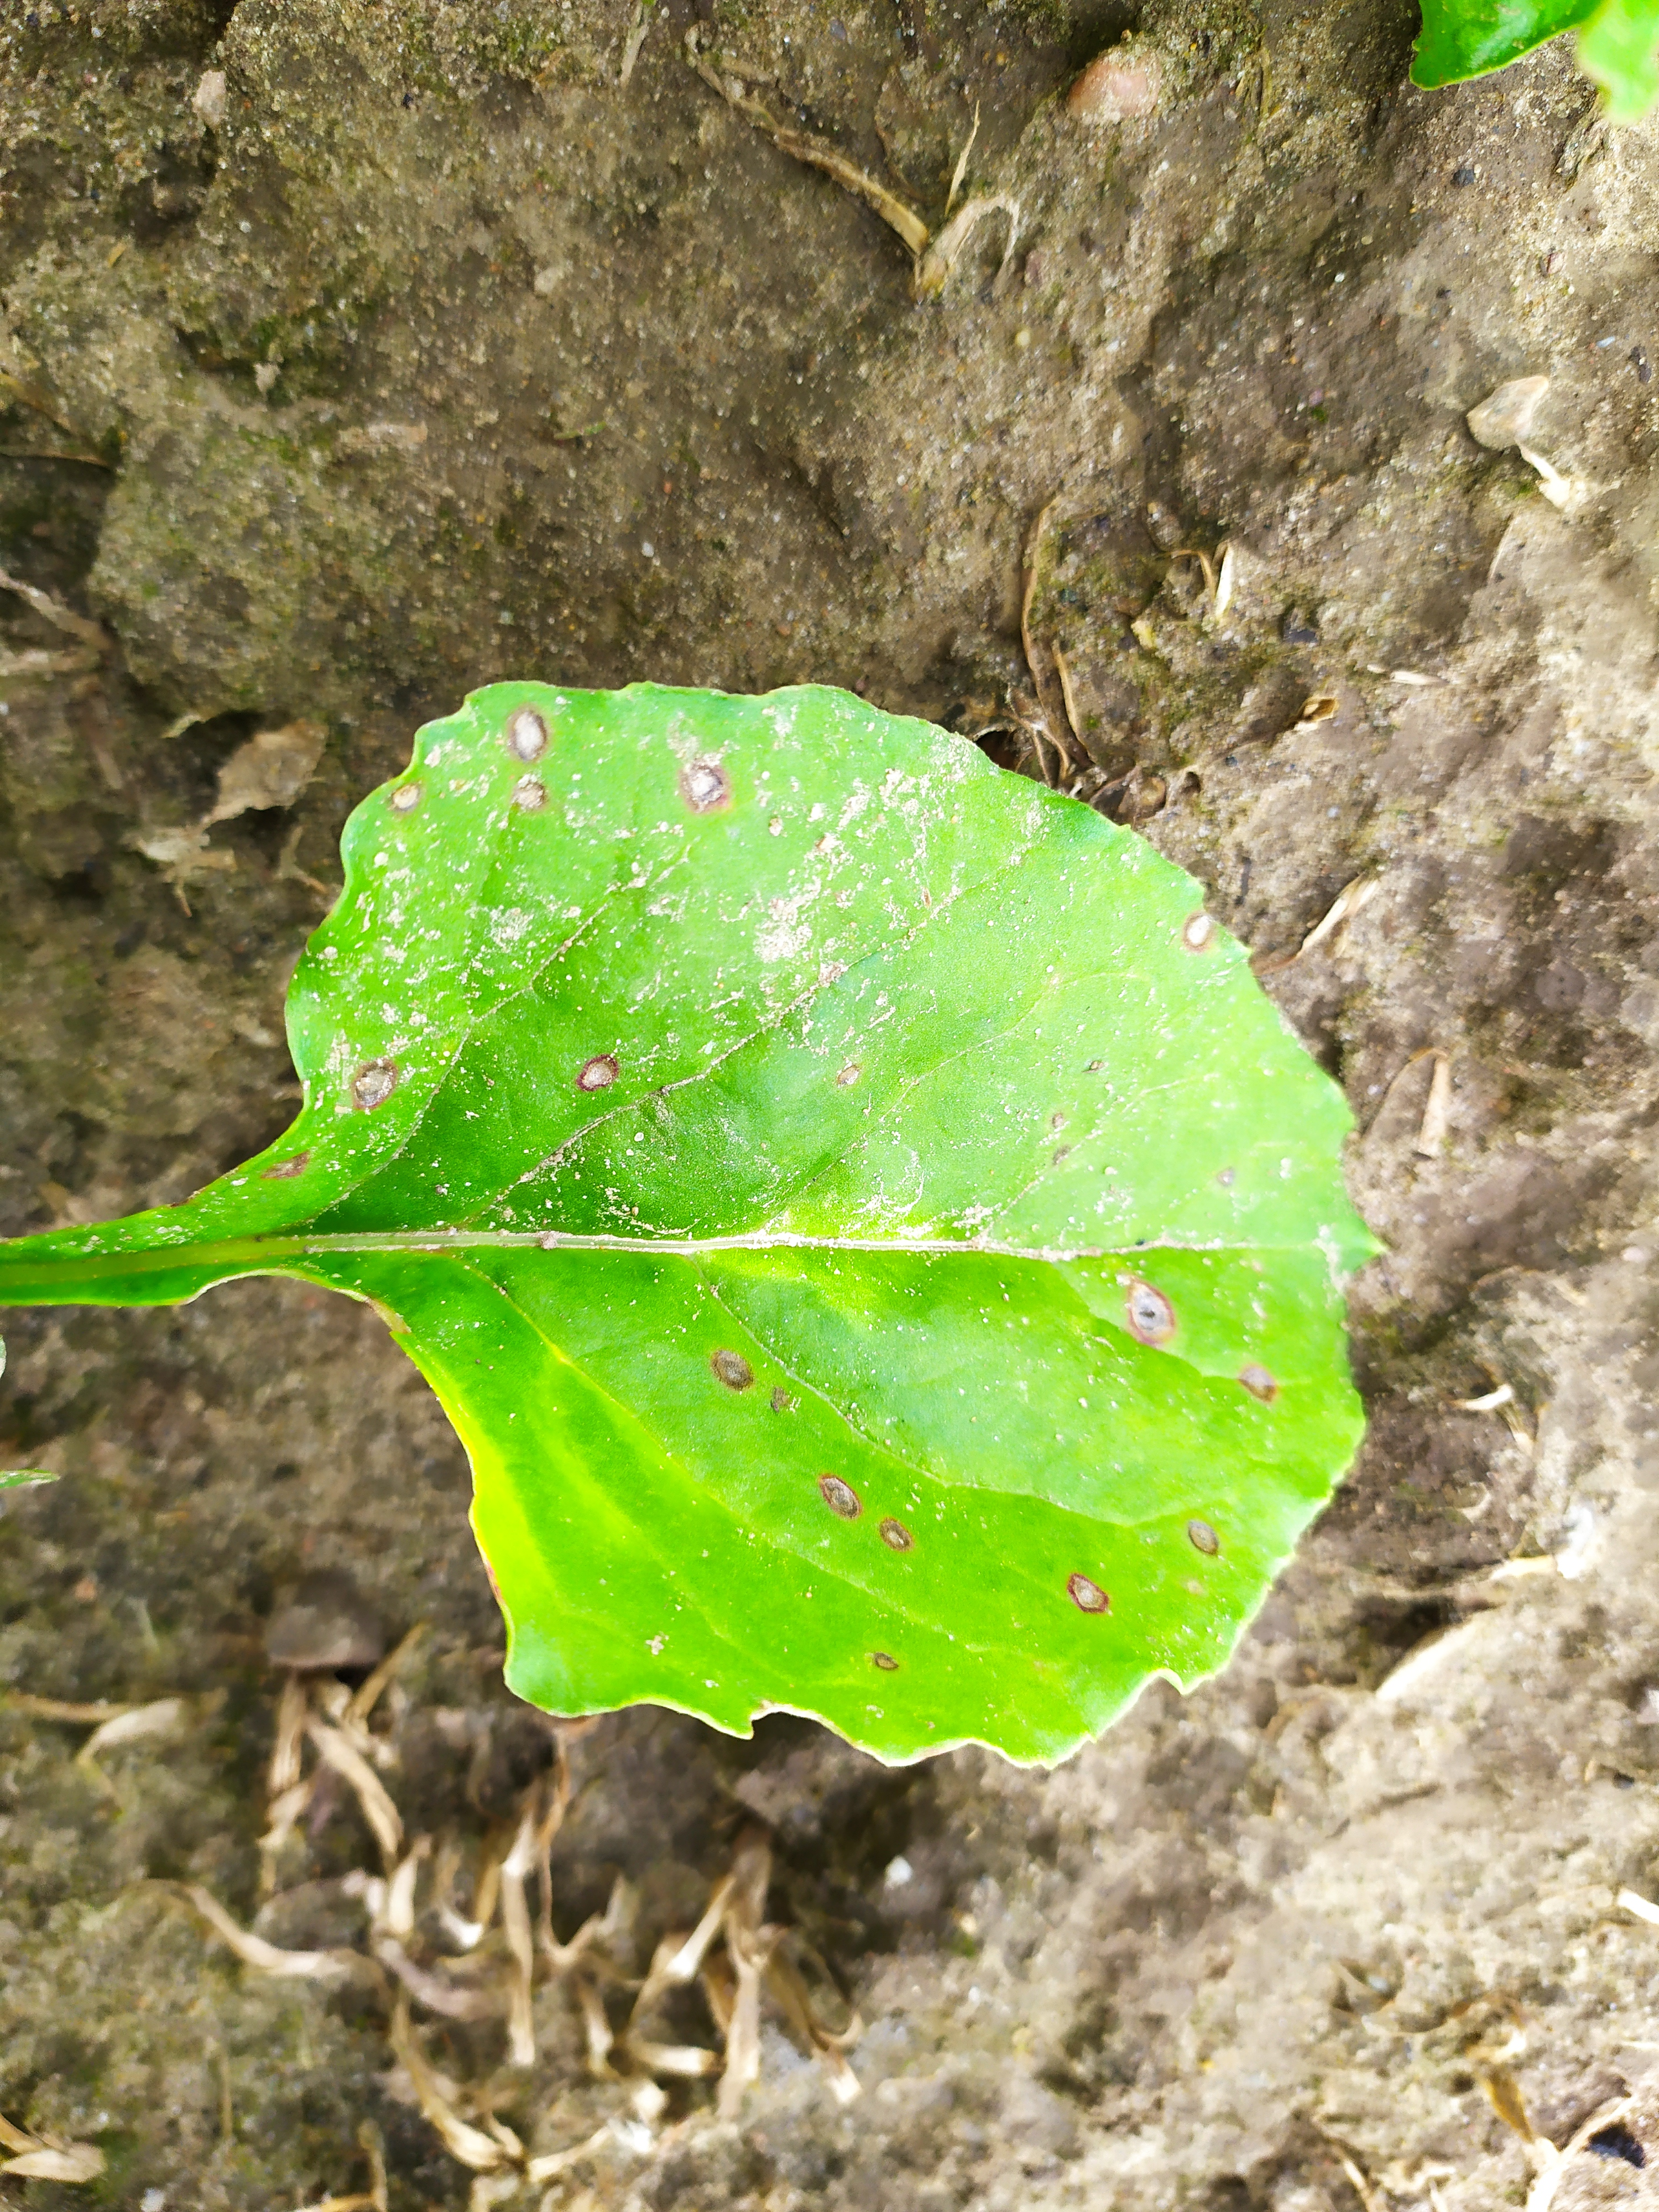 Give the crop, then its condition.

beet, cercospora
